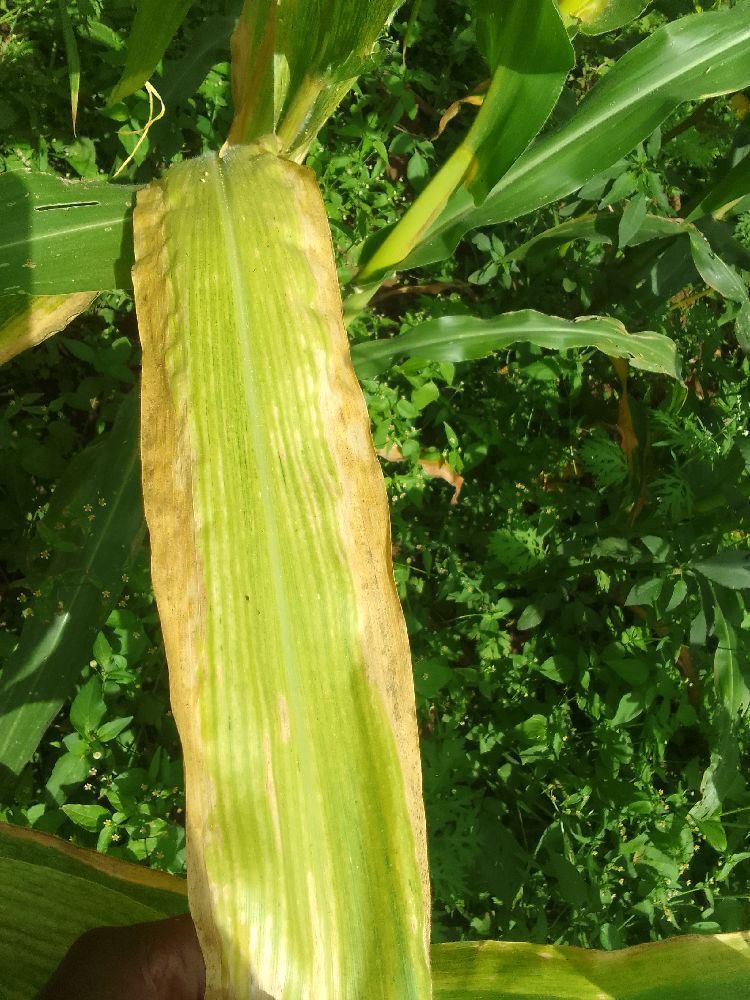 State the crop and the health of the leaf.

maize, maize lethal necrosis
